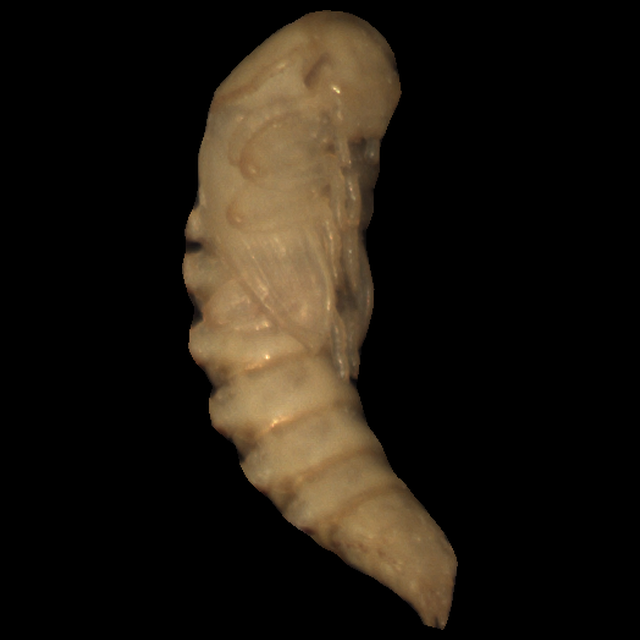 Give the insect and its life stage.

mealworm pupa
